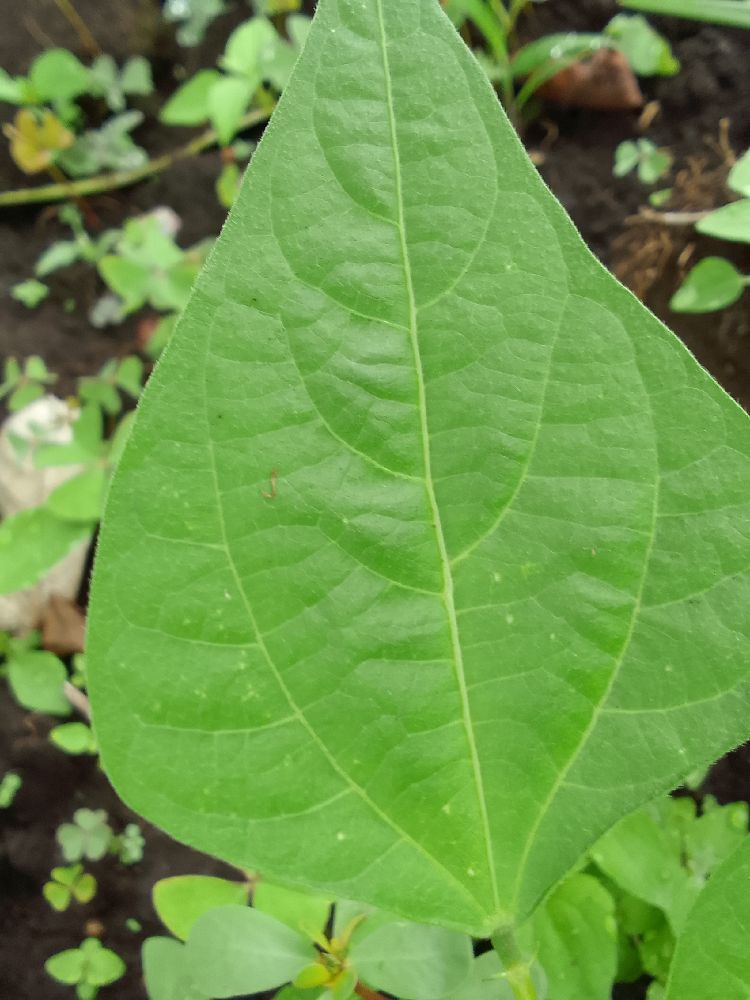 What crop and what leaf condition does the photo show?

common bean, healthy
